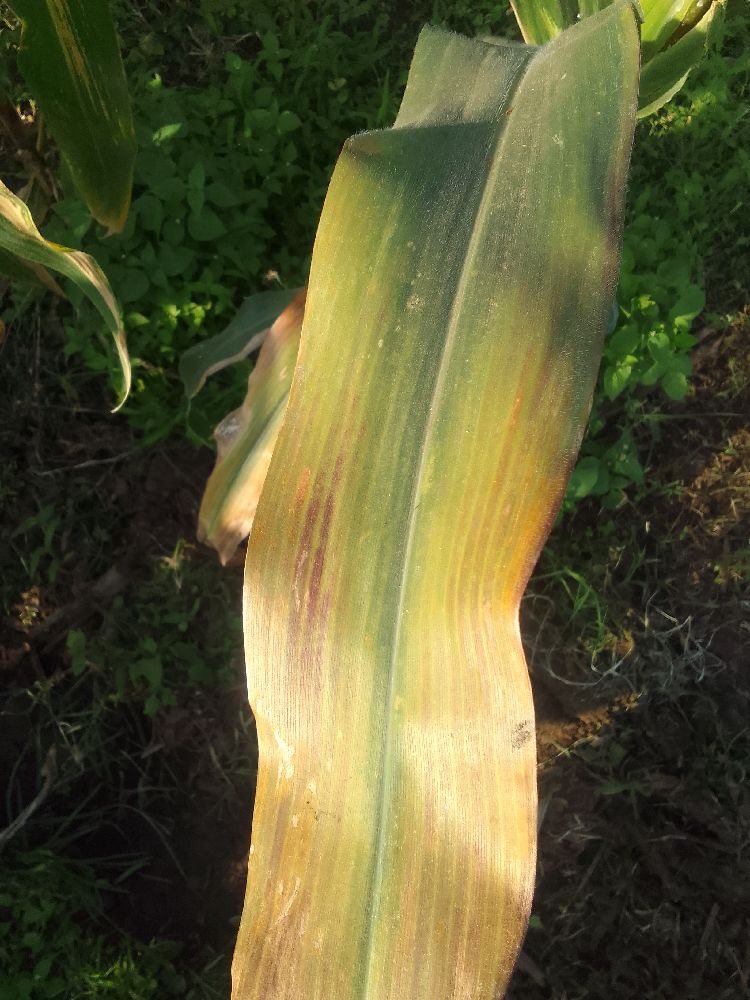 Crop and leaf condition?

maize, maize lethal necrosis
